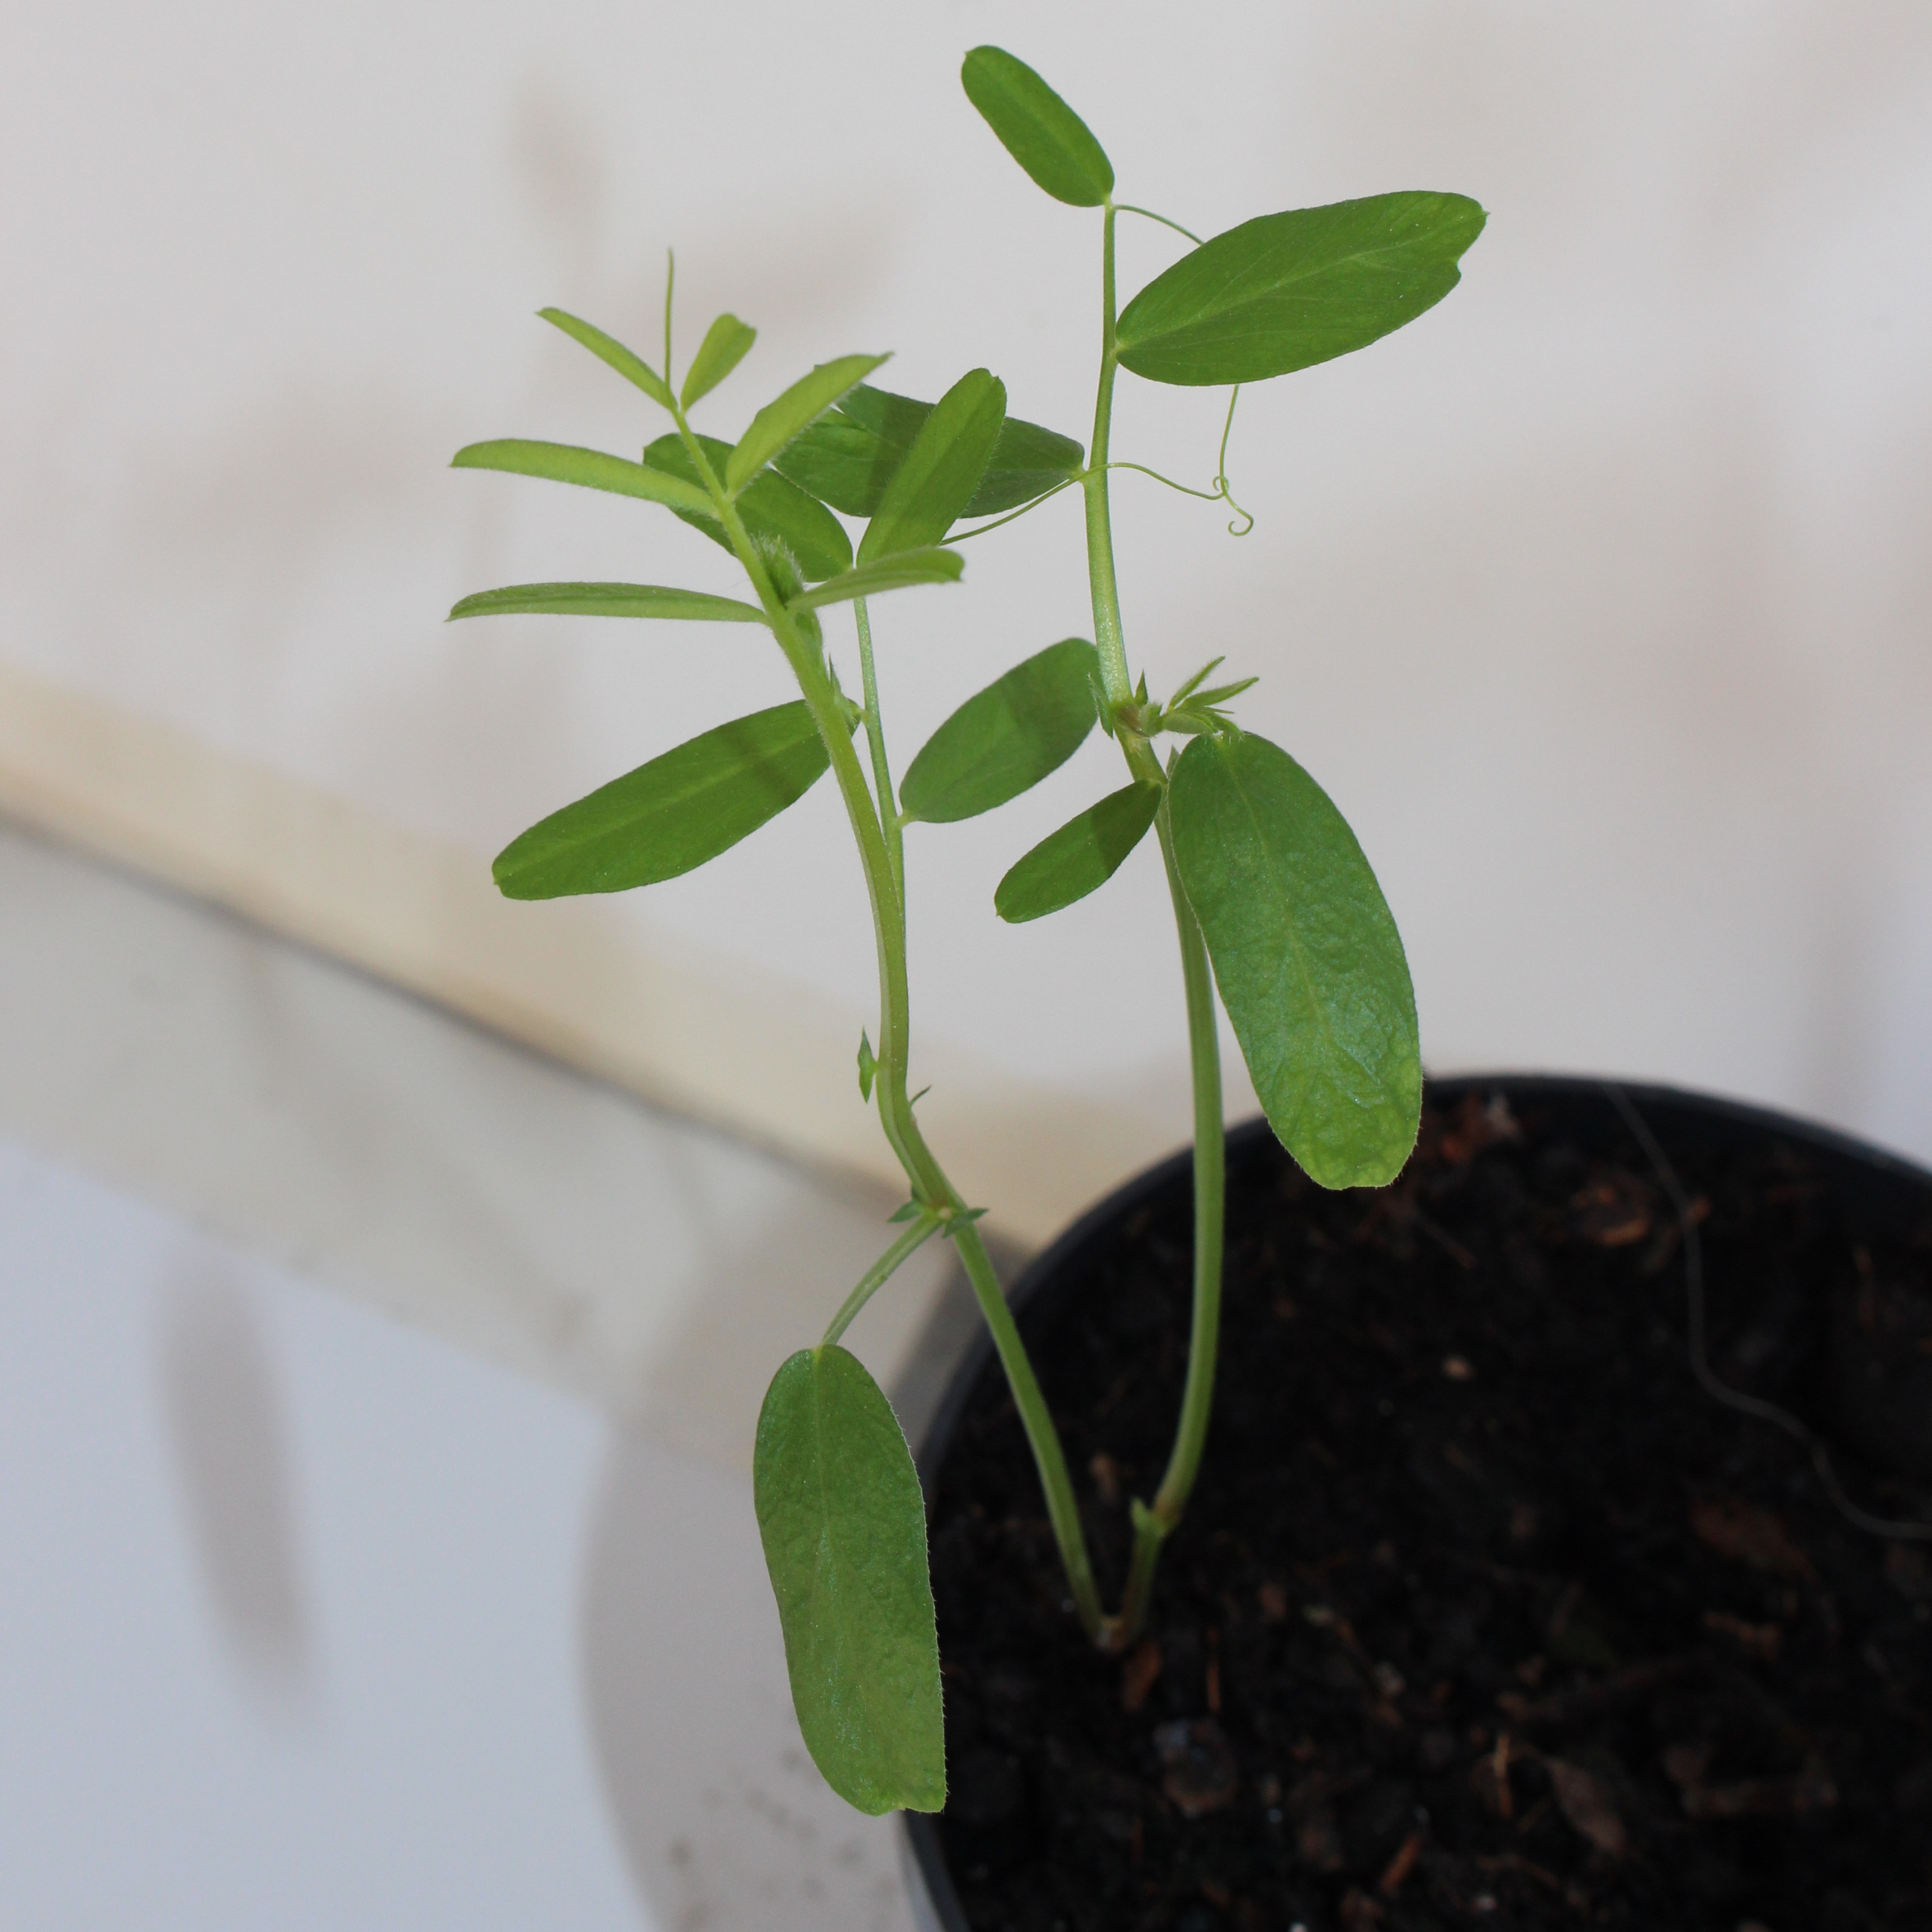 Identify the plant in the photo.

Vicia sativa
